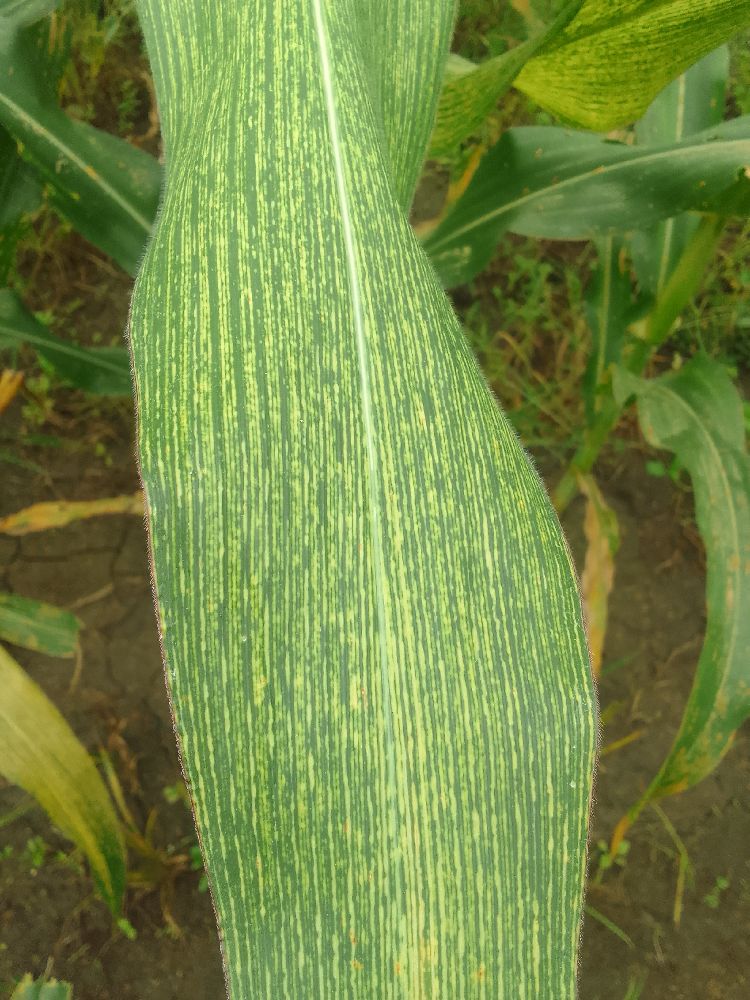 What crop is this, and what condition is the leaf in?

maize, maize streak virus
